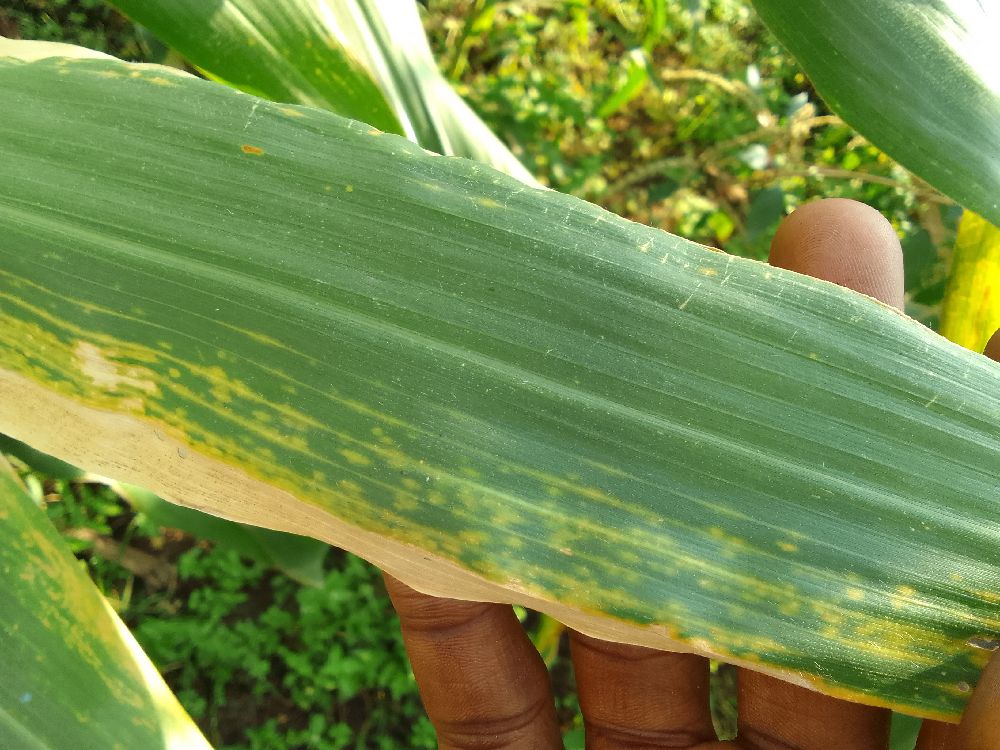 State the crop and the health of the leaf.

maize, maize lethal necrosis
